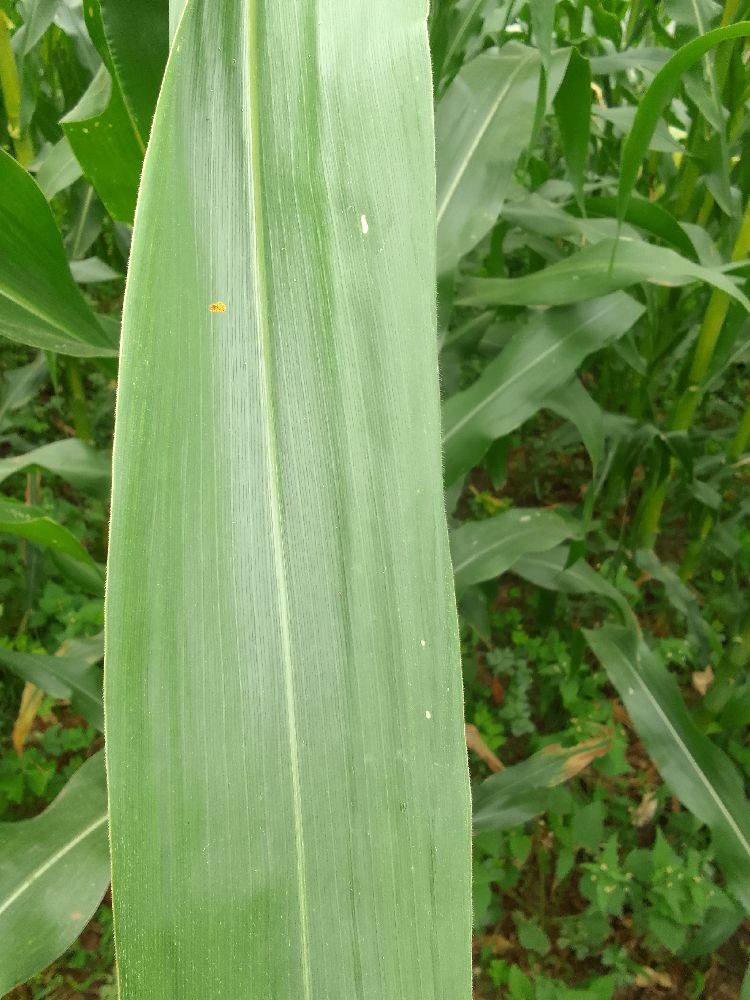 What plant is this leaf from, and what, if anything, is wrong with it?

maize, healthy
